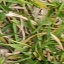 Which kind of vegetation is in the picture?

grass
